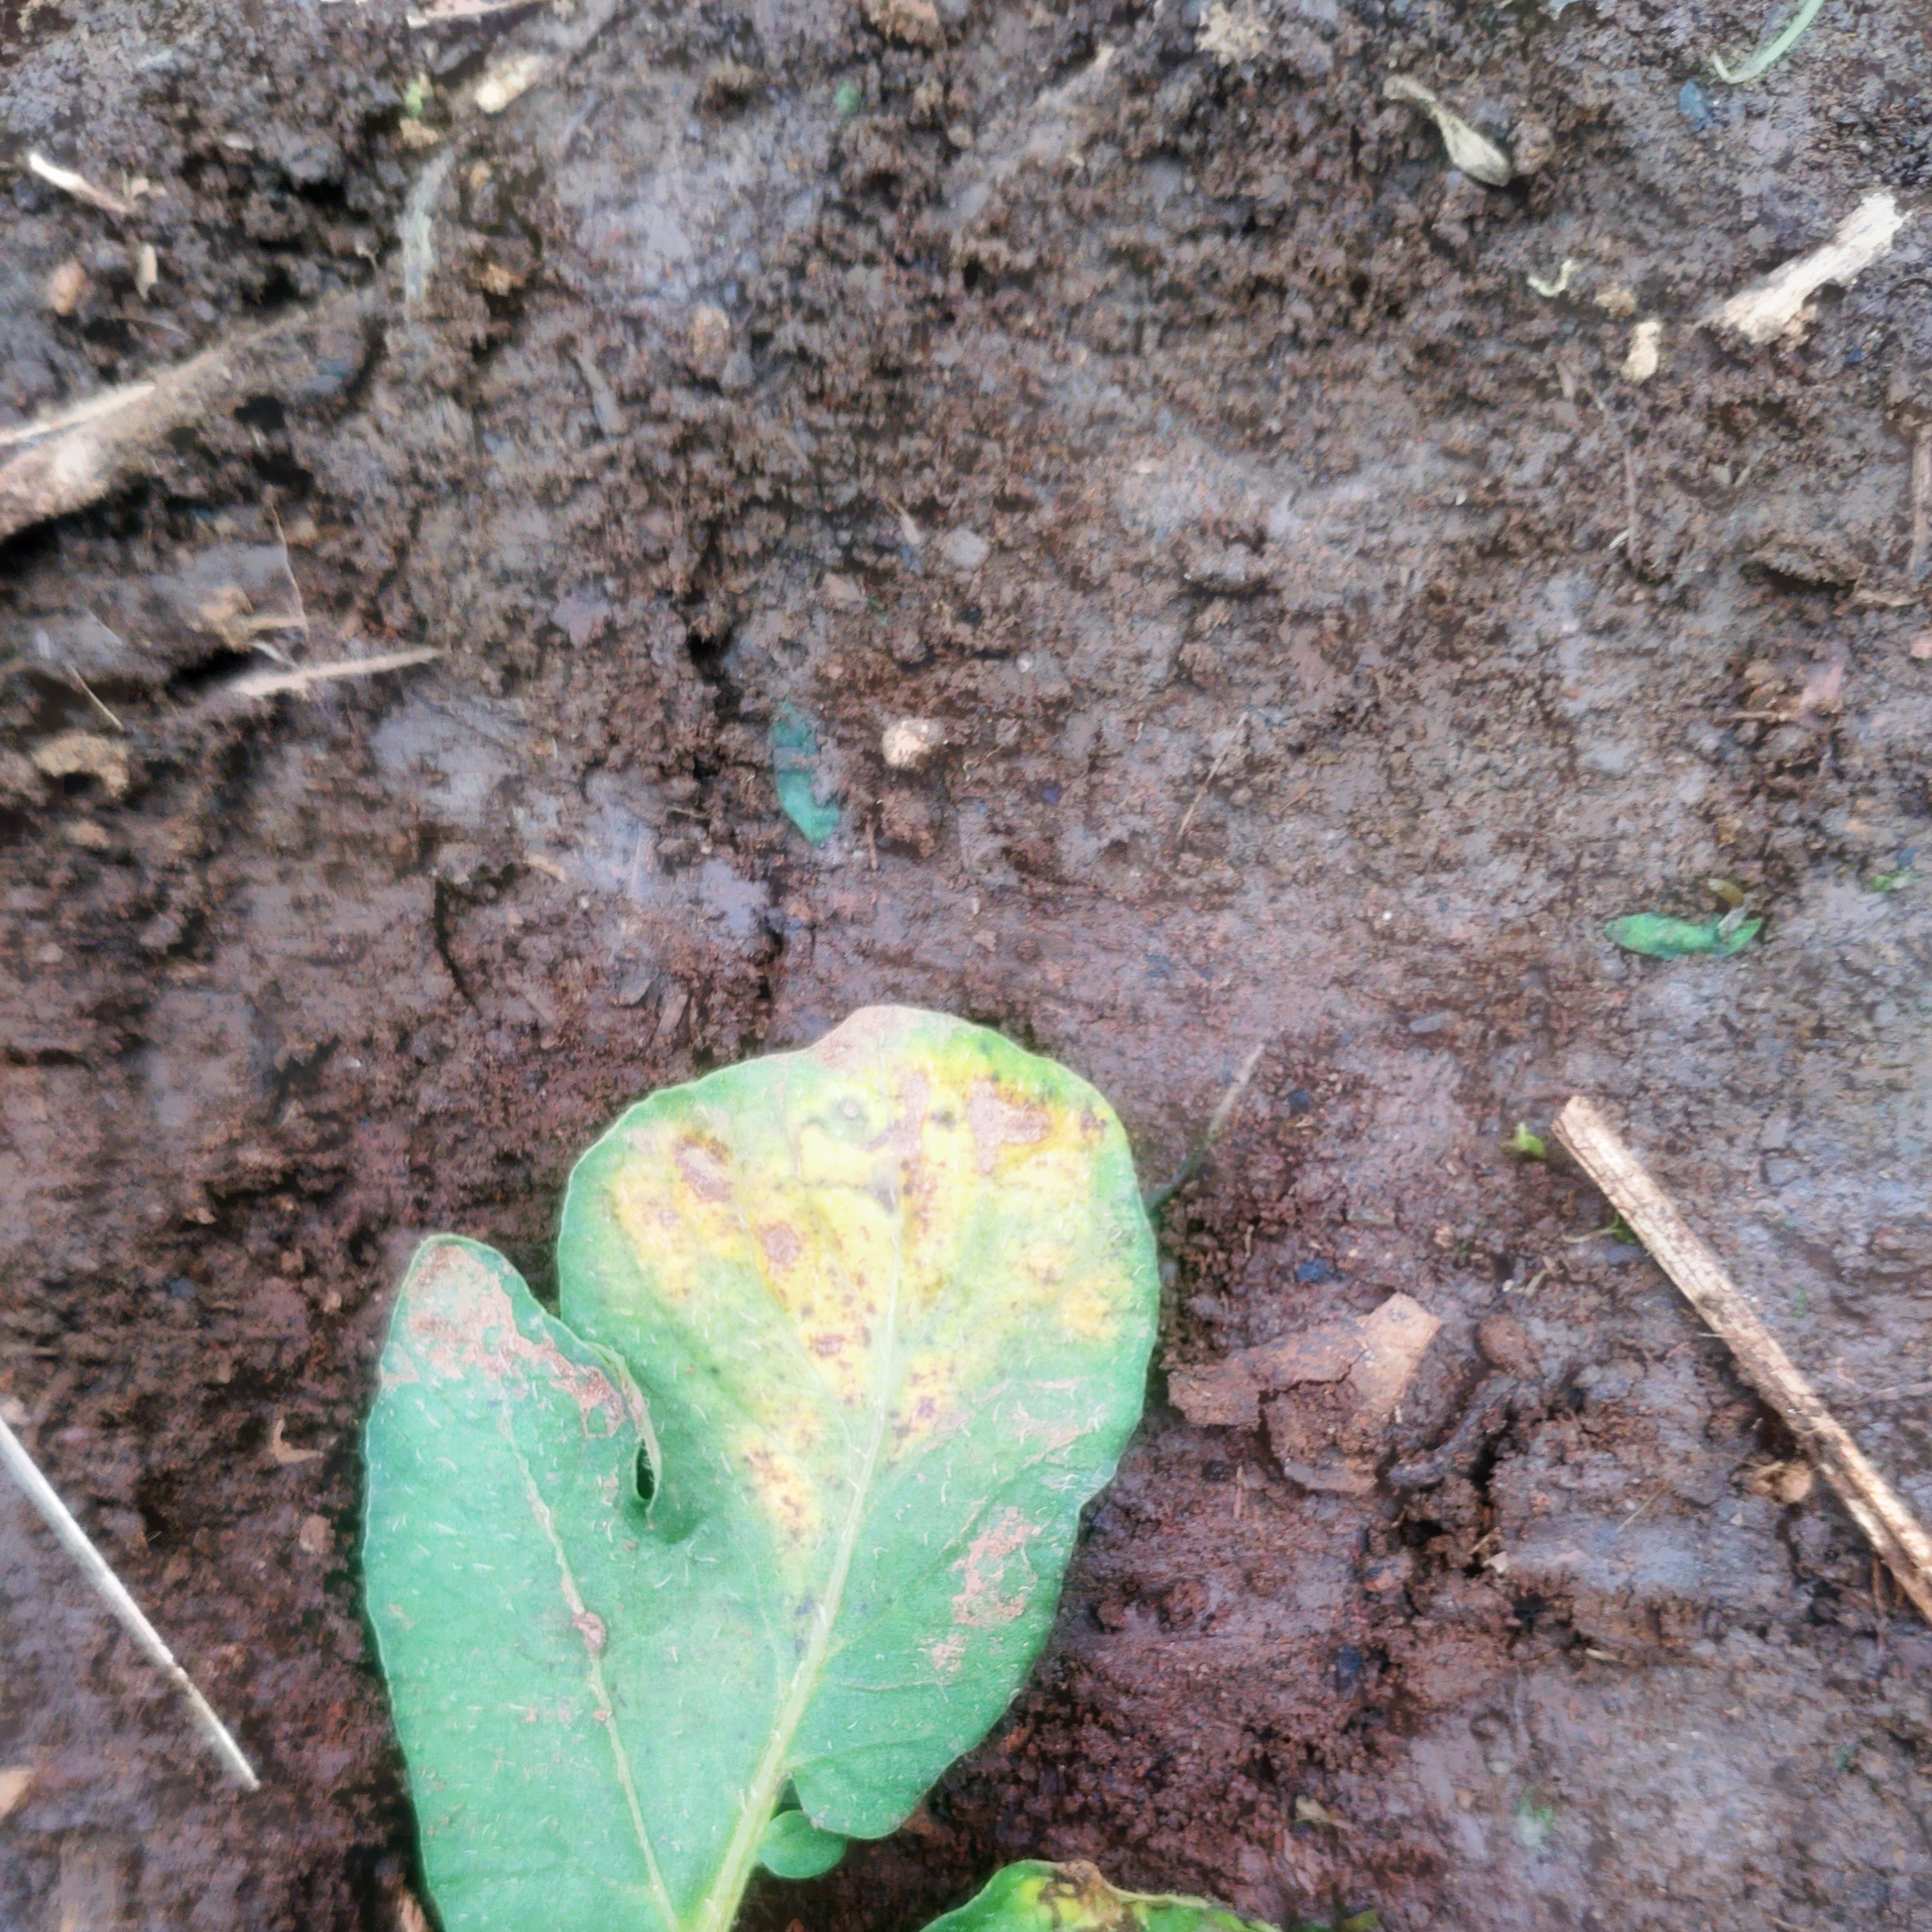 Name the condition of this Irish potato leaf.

late blight
